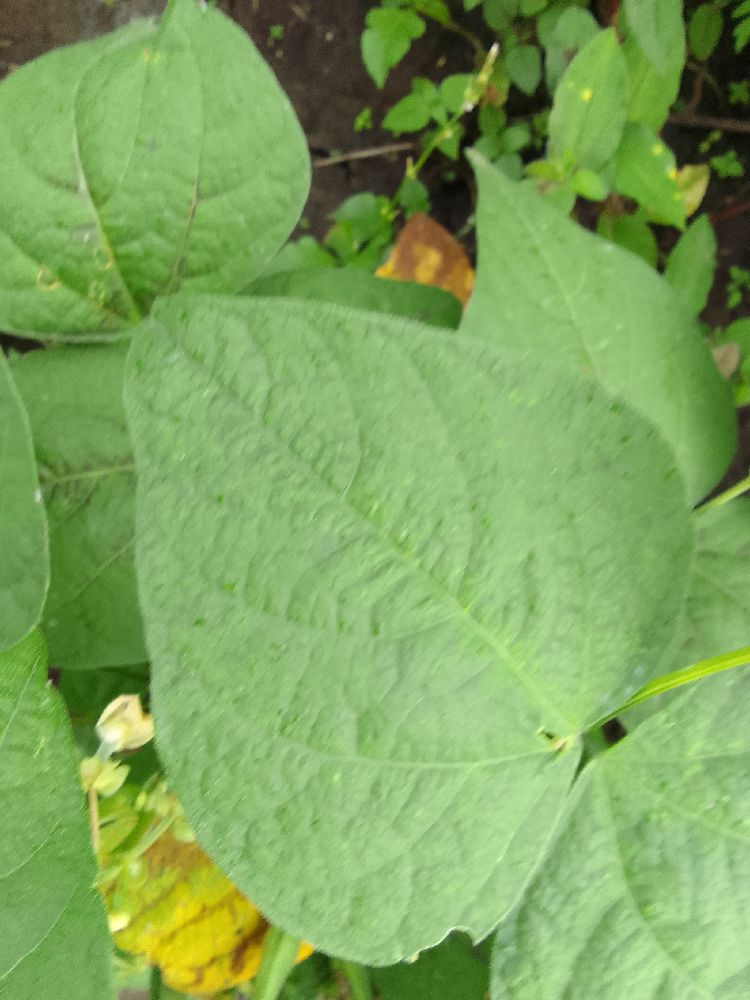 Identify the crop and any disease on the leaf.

common bean, healthy
